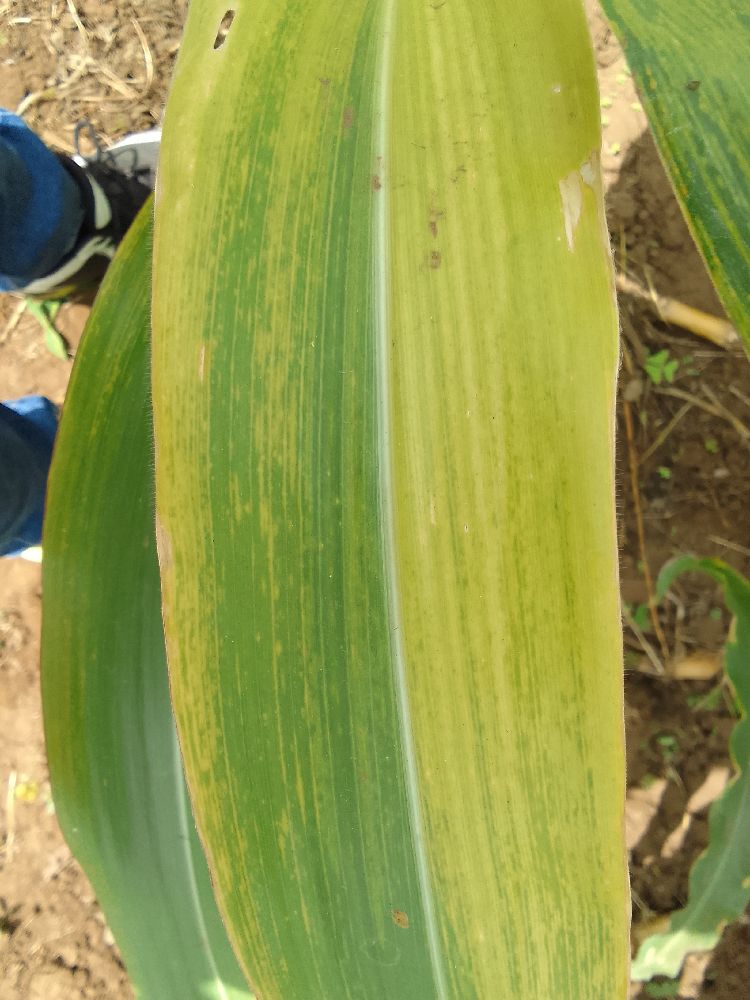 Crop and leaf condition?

maize, maize lethal necrosis
